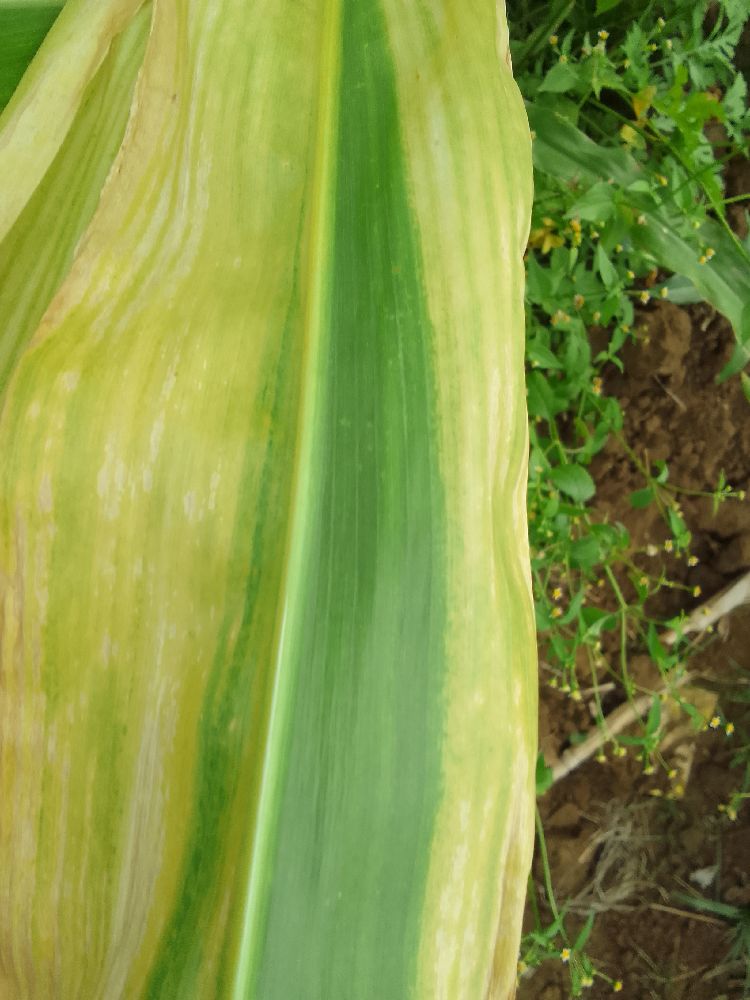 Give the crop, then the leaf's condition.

maize, maize lethal necrosis
